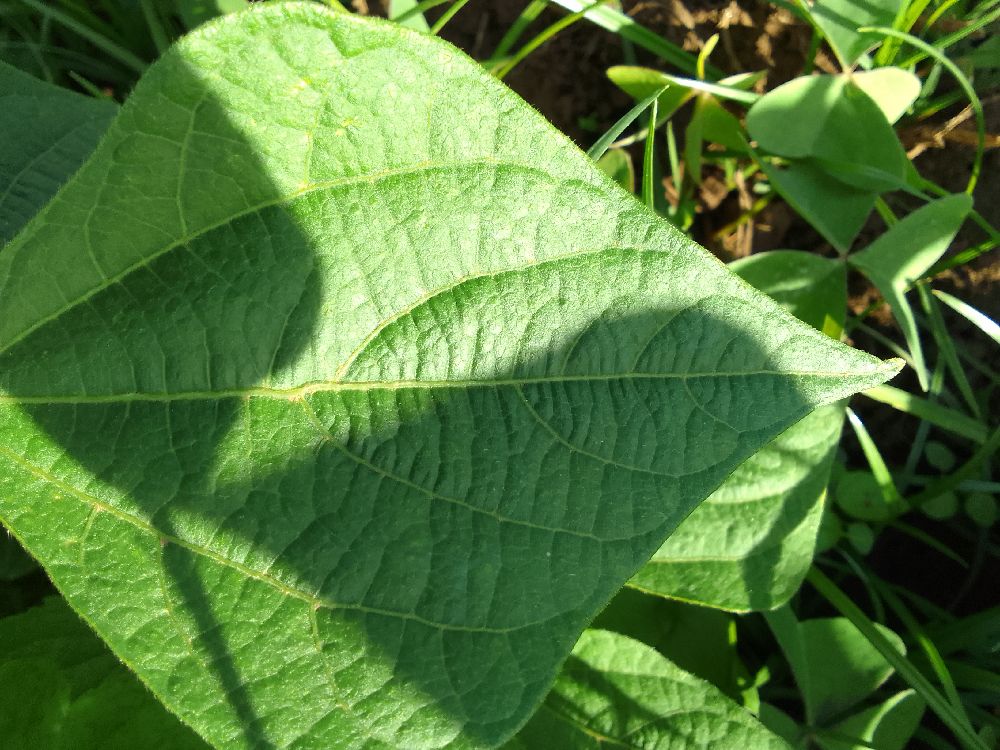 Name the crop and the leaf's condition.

common bean, healthy
